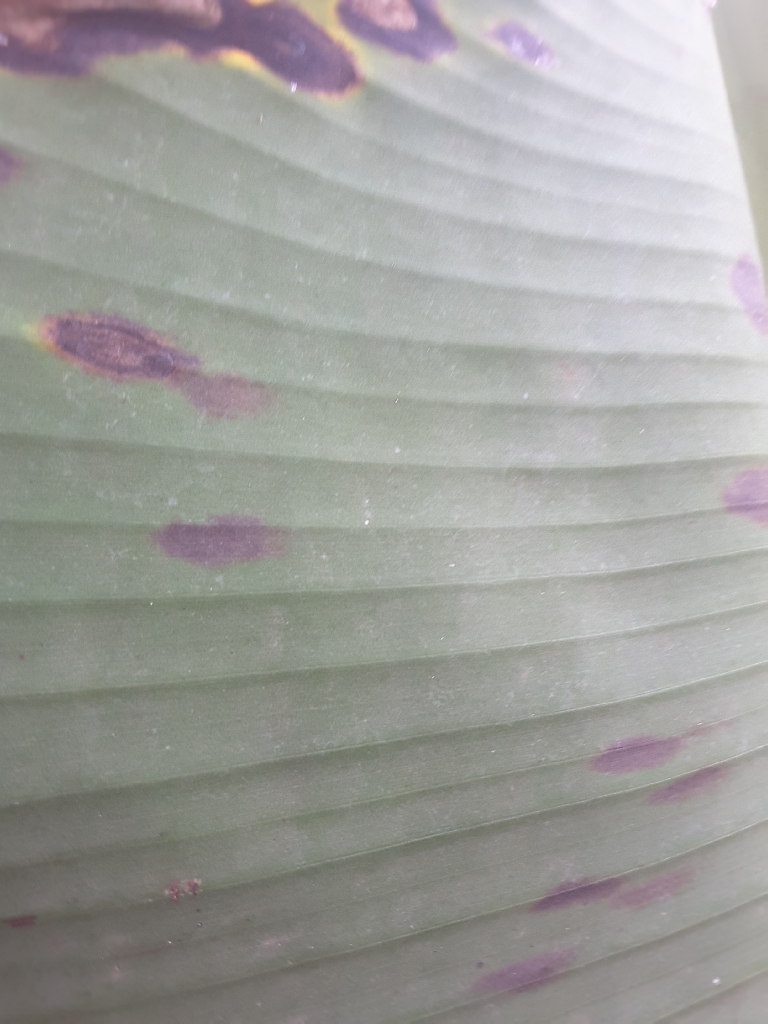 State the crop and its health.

banana, black sigatoka
